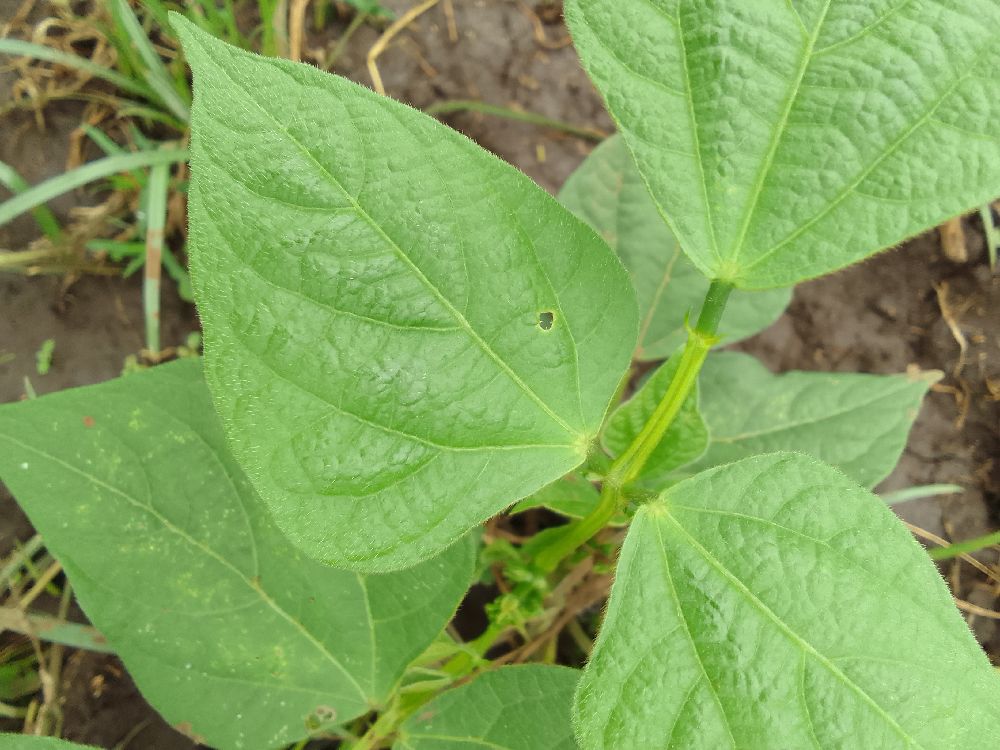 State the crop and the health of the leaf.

common bean, healthy
